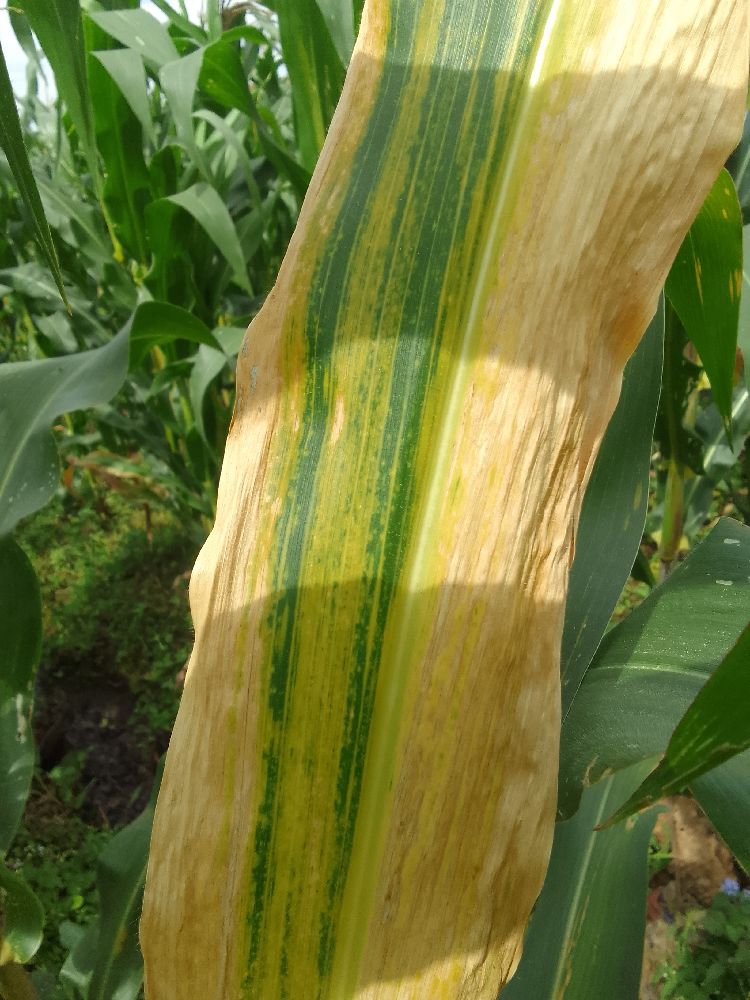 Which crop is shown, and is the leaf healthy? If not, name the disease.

maize, maize lethal necrosis
